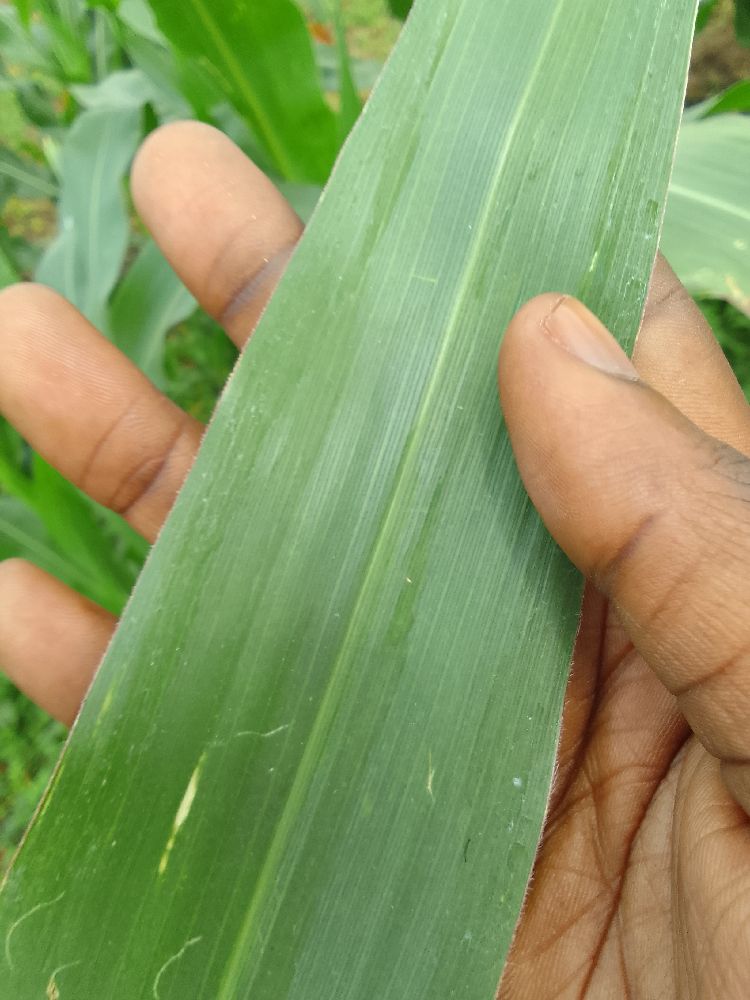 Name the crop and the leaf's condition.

maize, healthy
